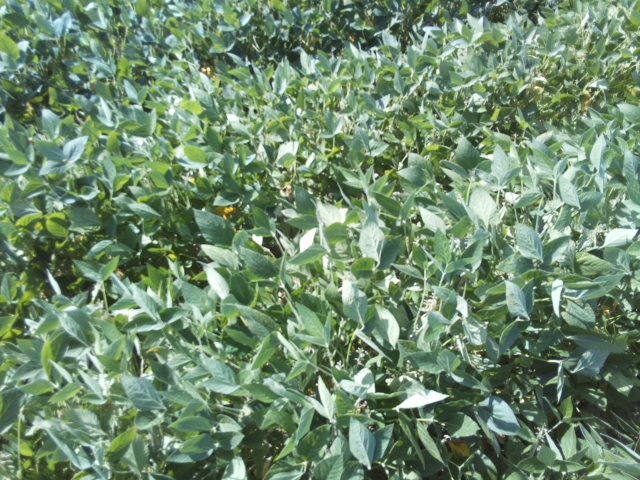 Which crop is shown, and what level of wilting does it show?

soybean, leaflets folding inward at secondary pulvinus with no turgor loss in leaflets or petioles
